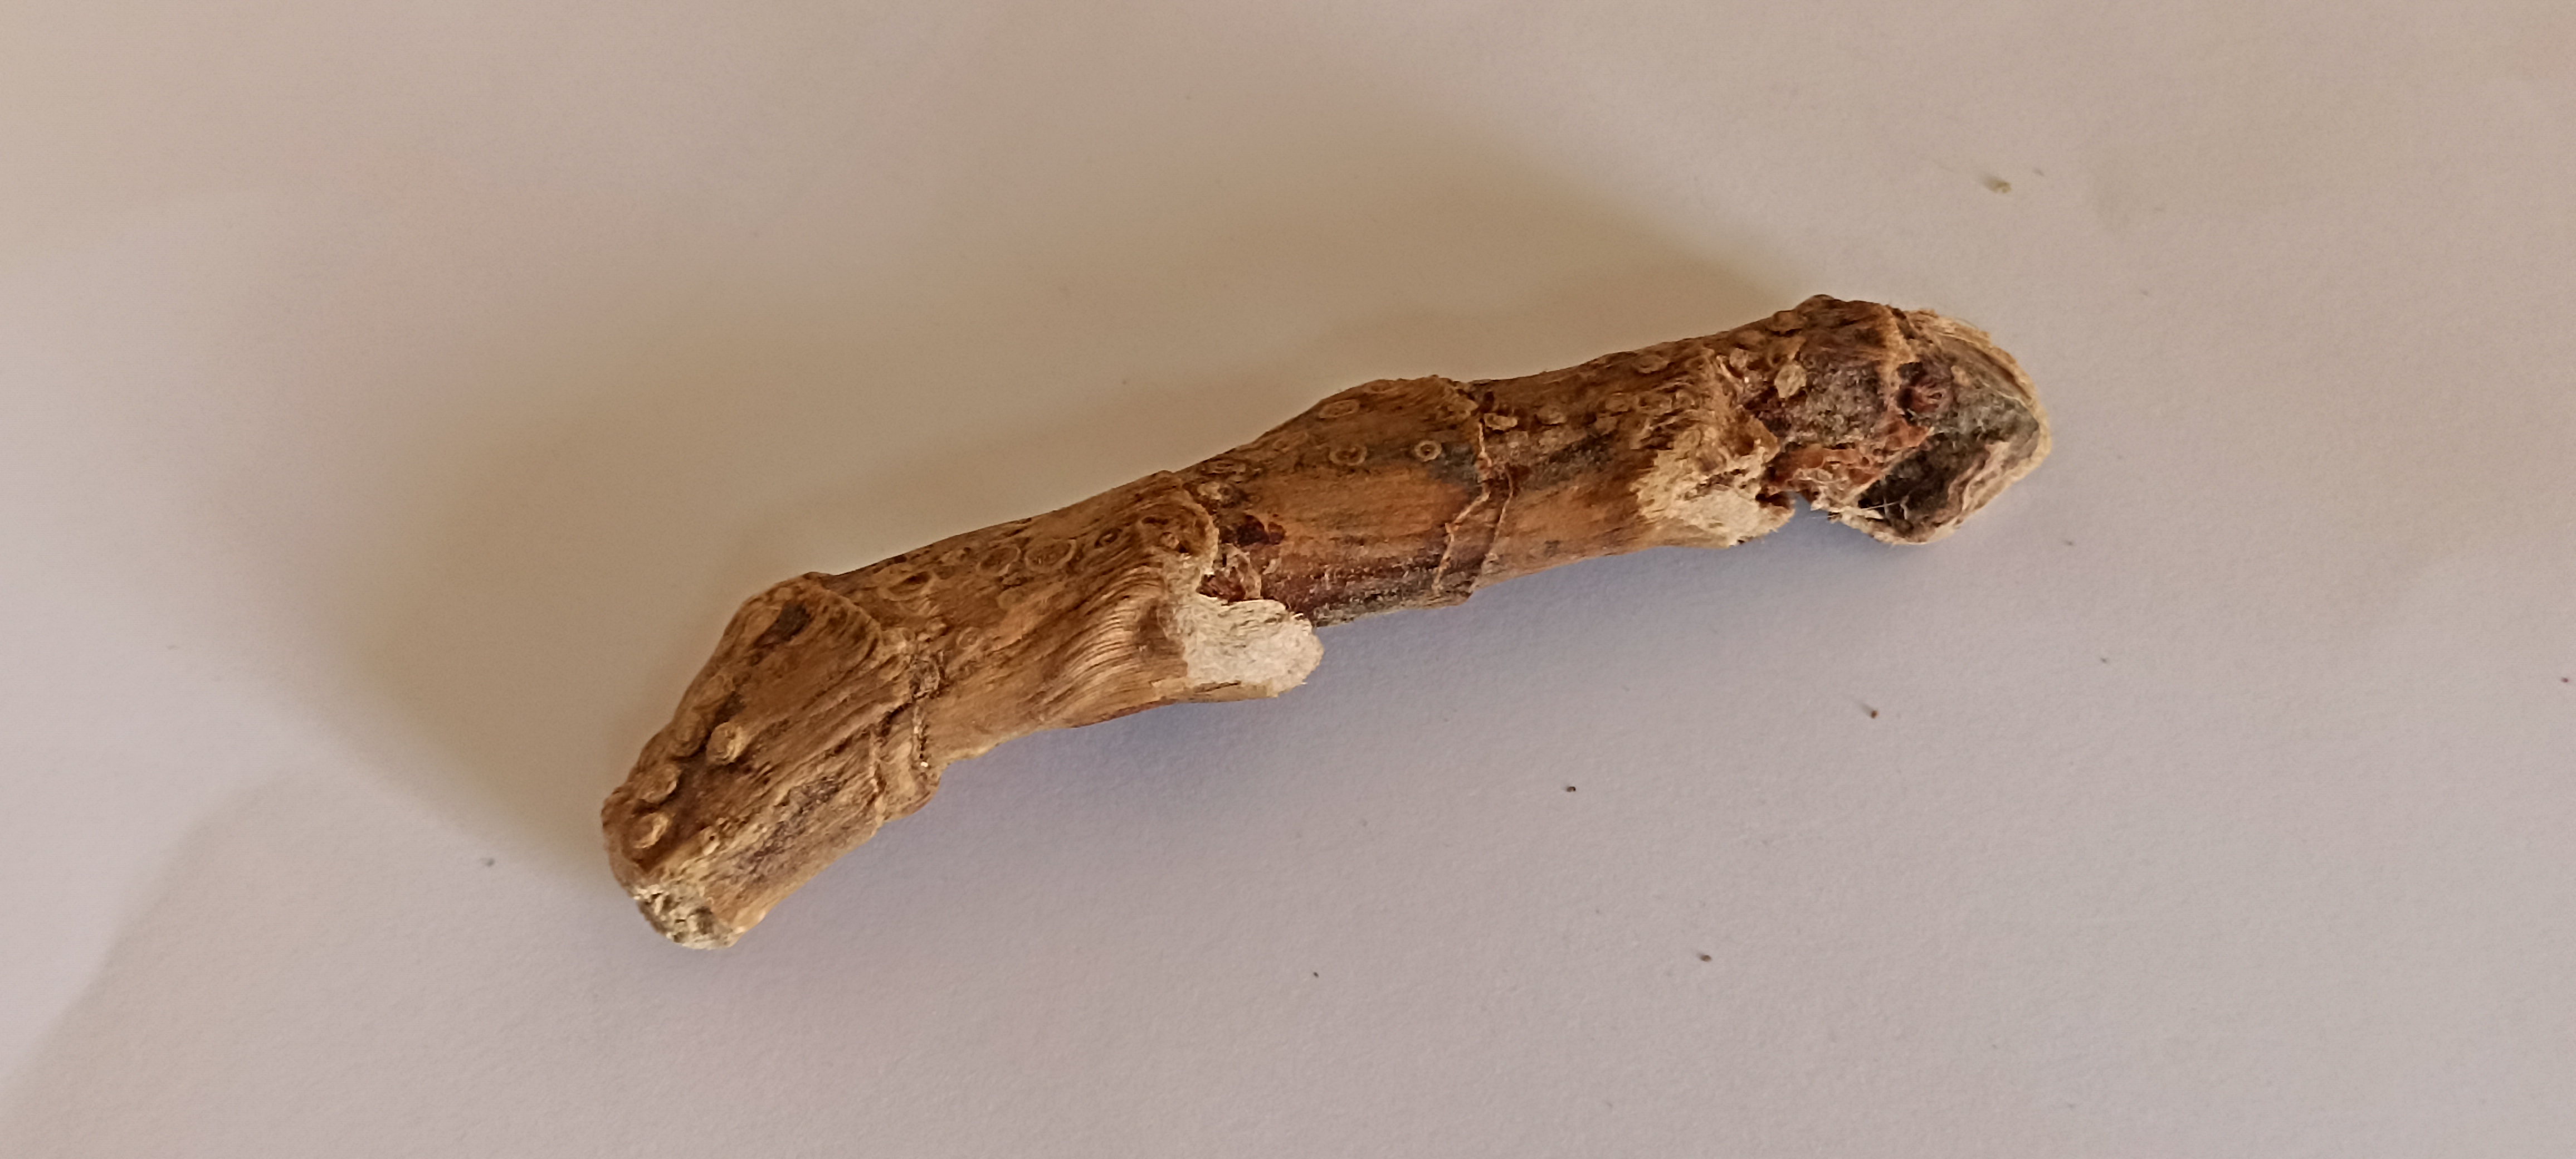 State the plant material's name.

vekhand
